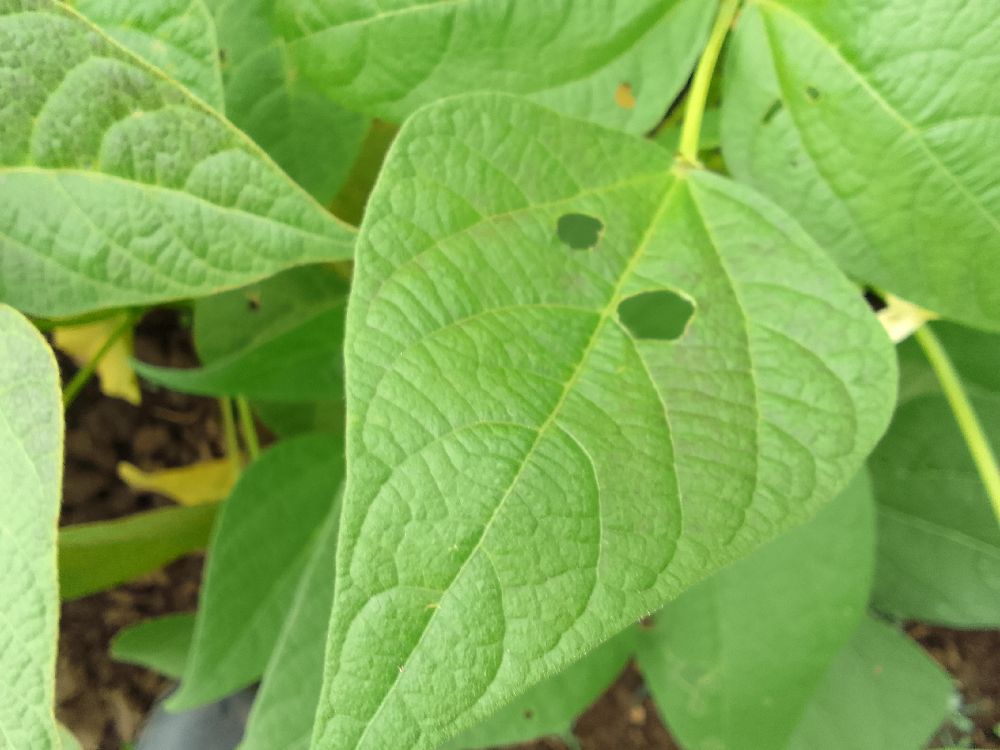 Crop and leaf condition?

common bean, healthy
